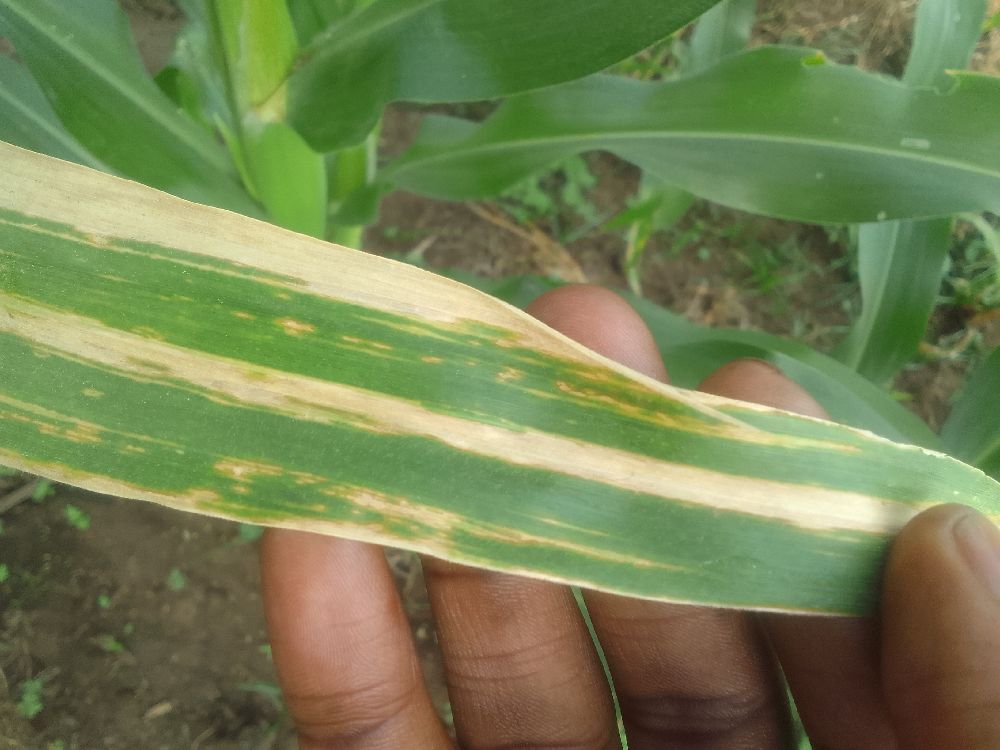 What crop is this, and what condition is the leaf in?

maize, maize lethal necrosis
